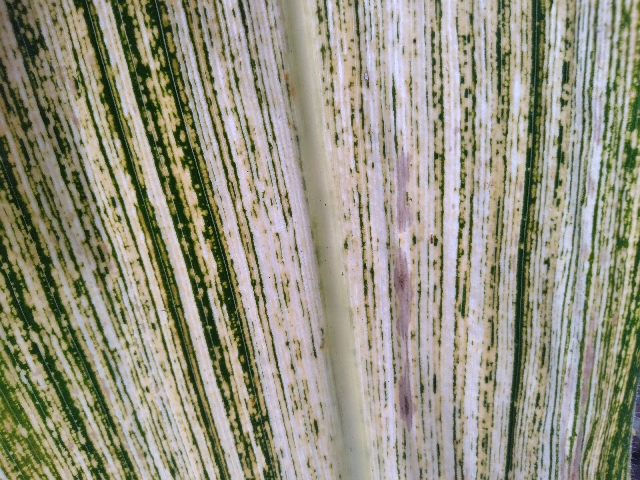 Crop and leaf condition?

maize, maize streak virus
